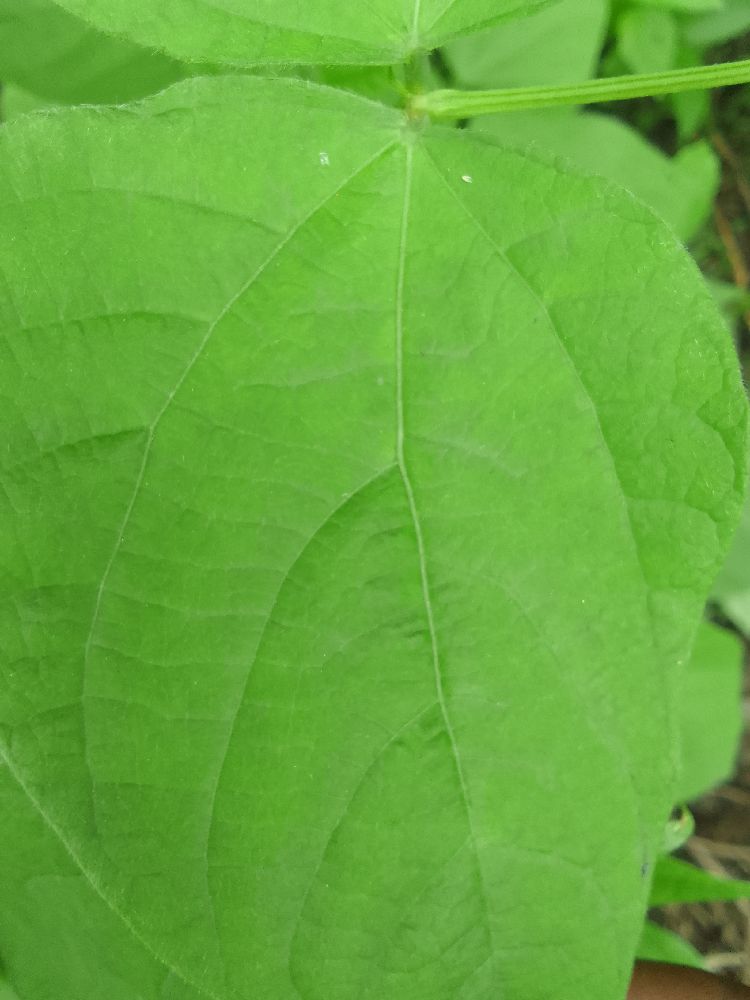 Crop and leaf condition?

common bean, healthy
